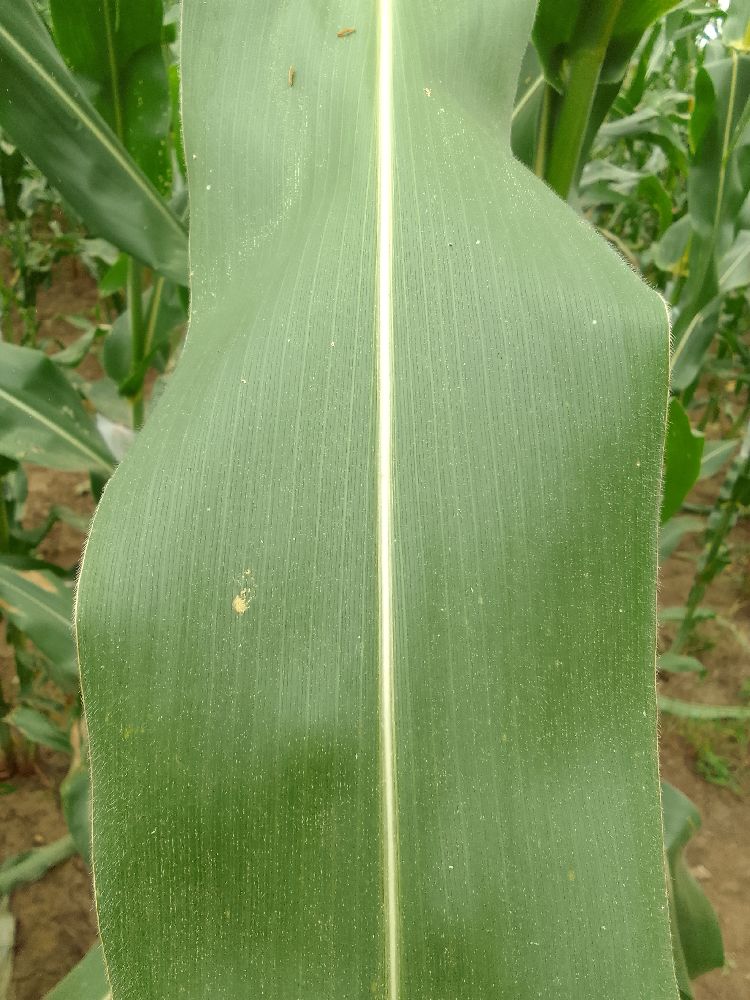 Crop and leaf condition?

maize, healthy
